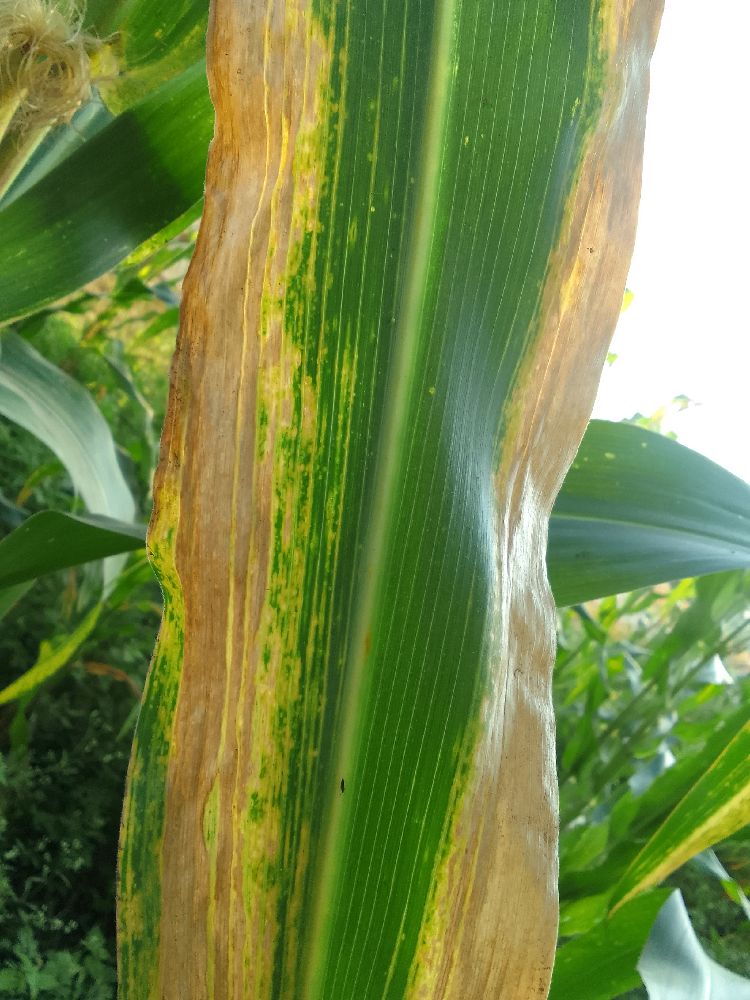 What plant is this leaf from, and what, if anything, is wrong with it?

maize, maize lethal necrosis
